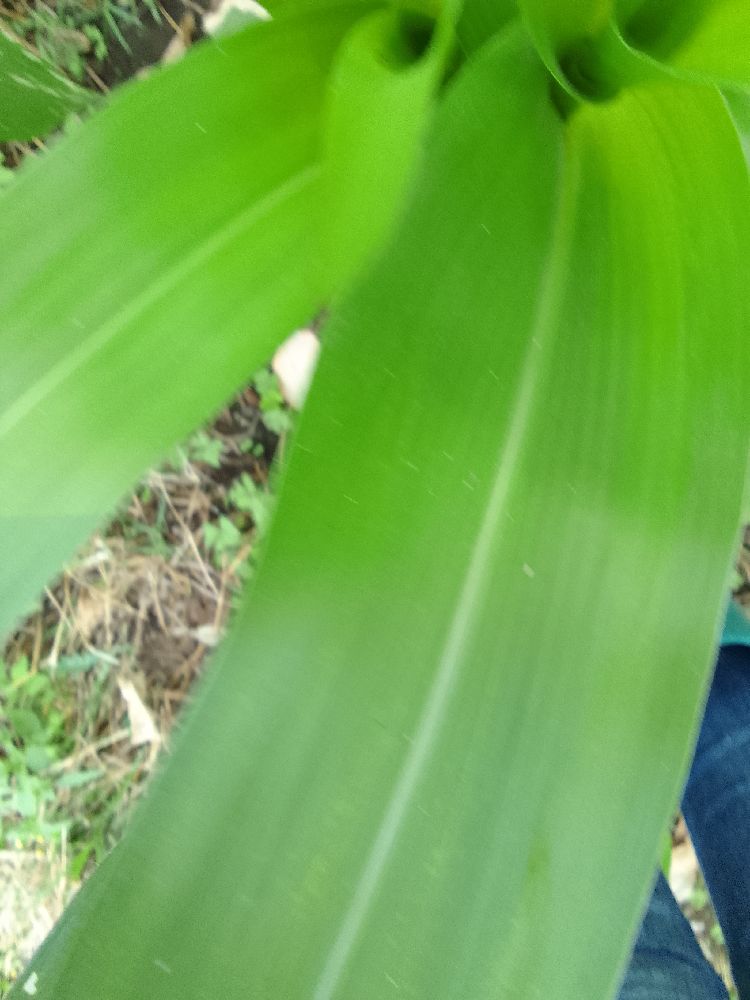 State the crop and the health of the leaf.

maize, healthy
